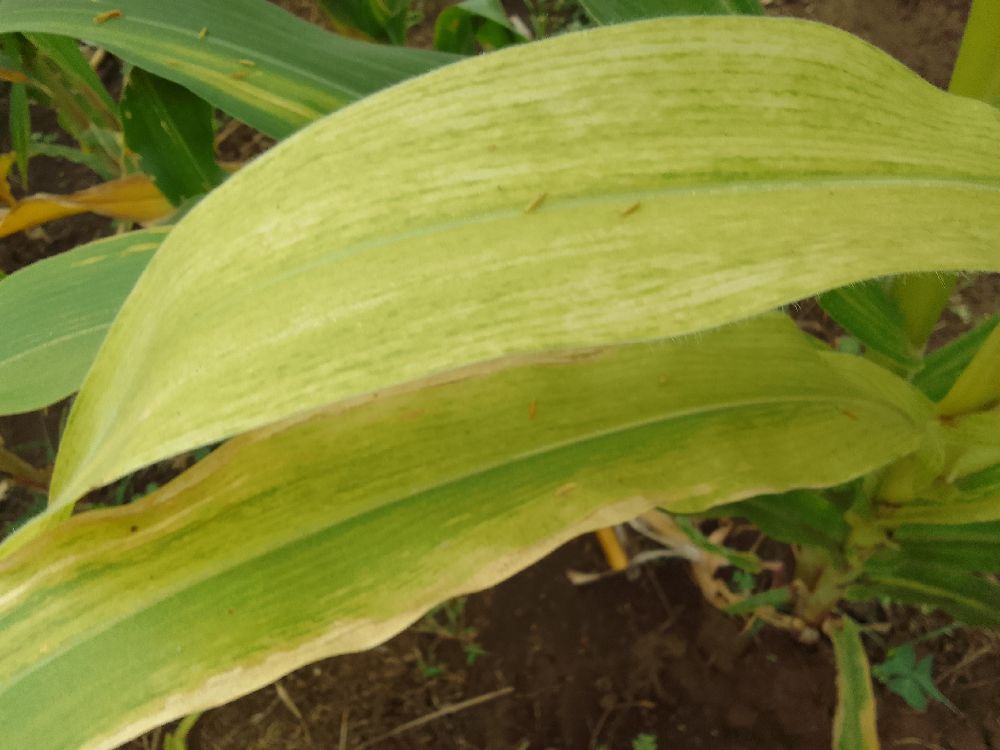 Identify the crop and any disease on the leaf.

maize, maize lethal necrosis
